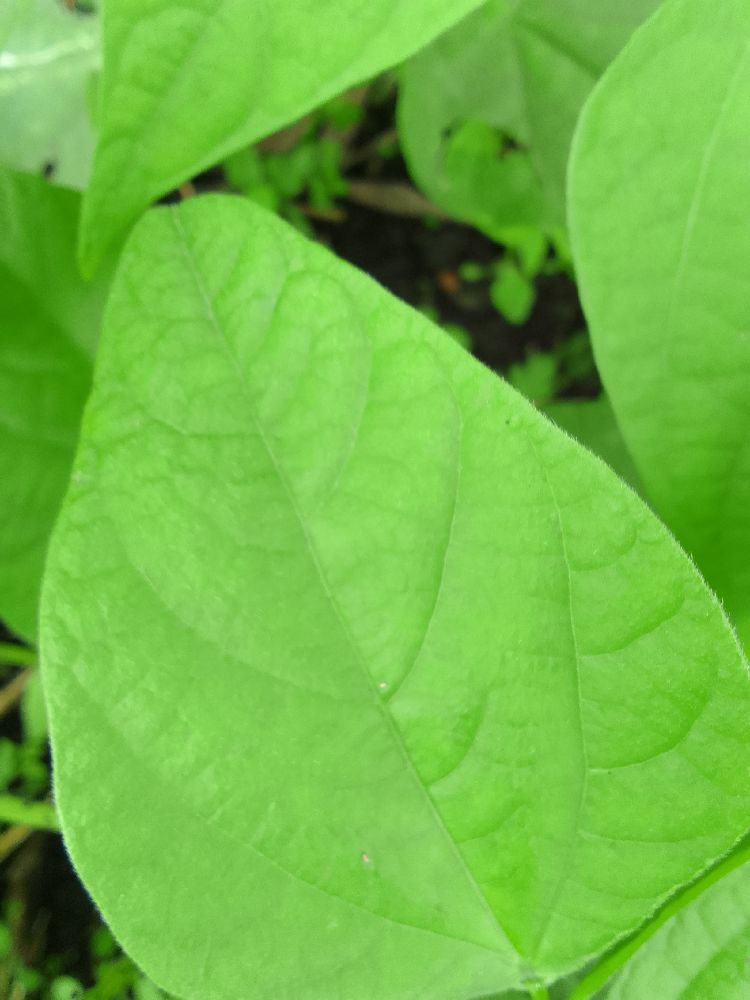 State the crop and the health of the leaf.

common bean, healthy
